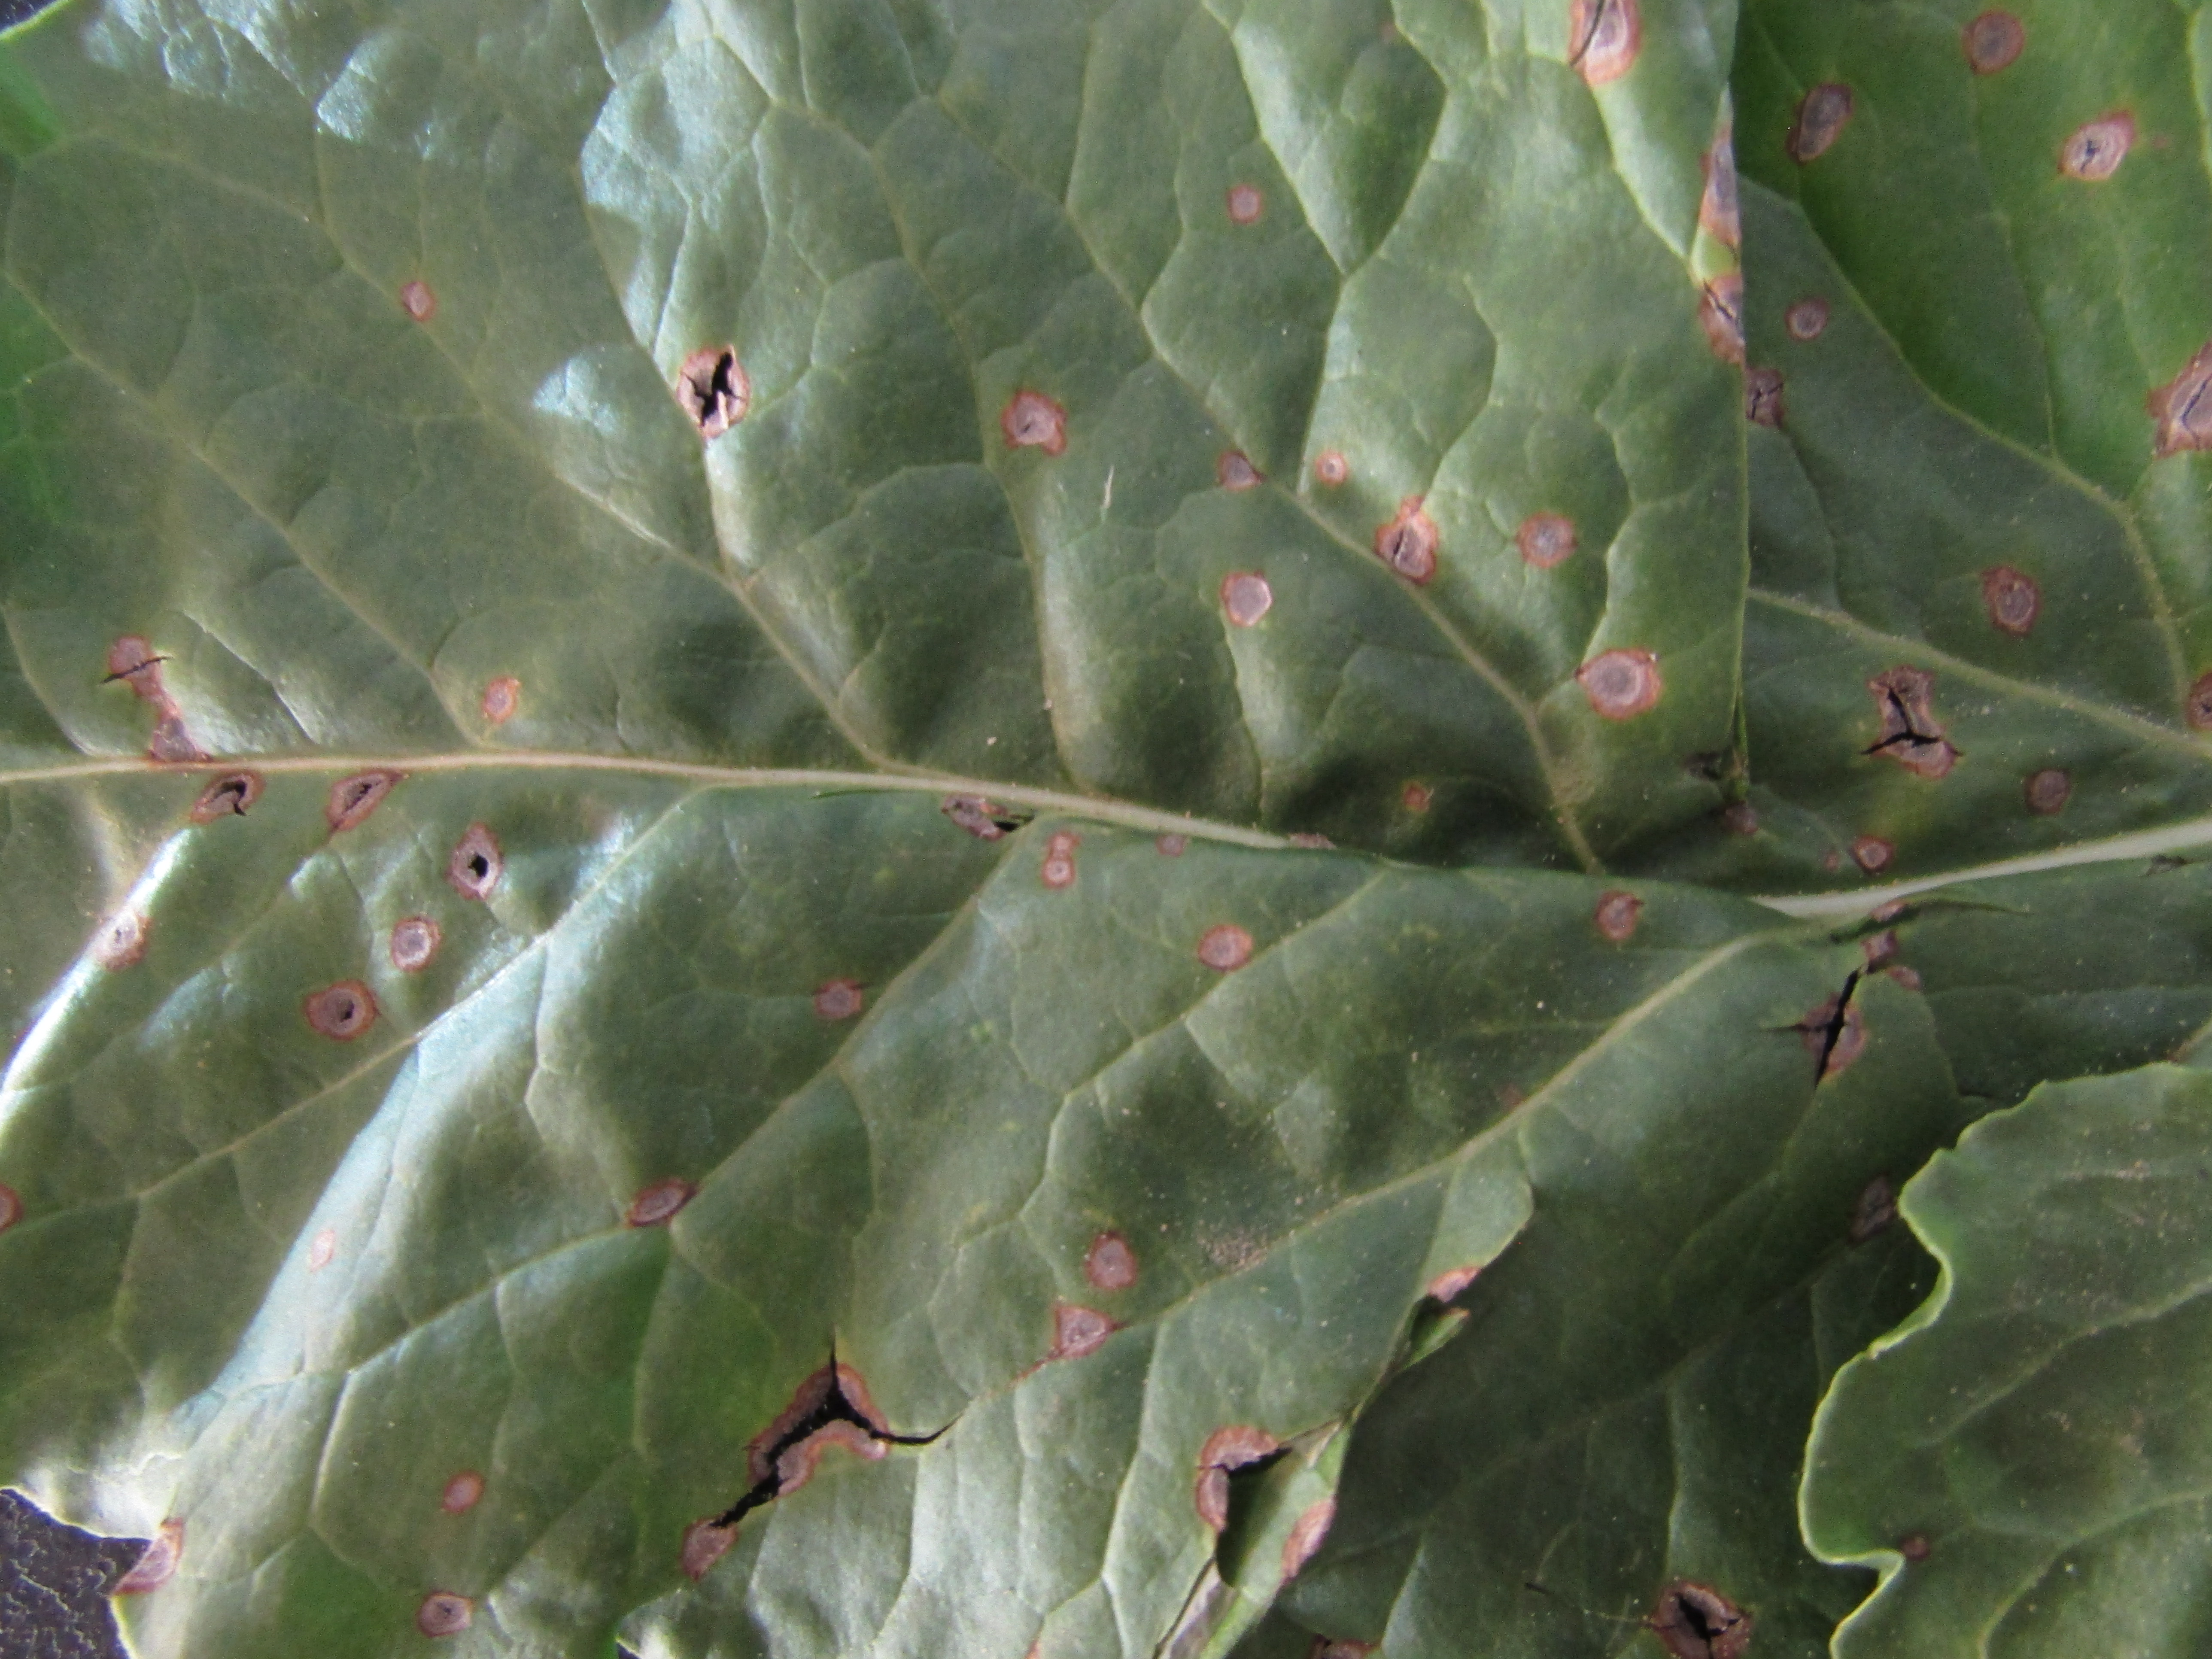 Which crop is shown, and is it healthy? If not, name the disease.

beet, cercospora
